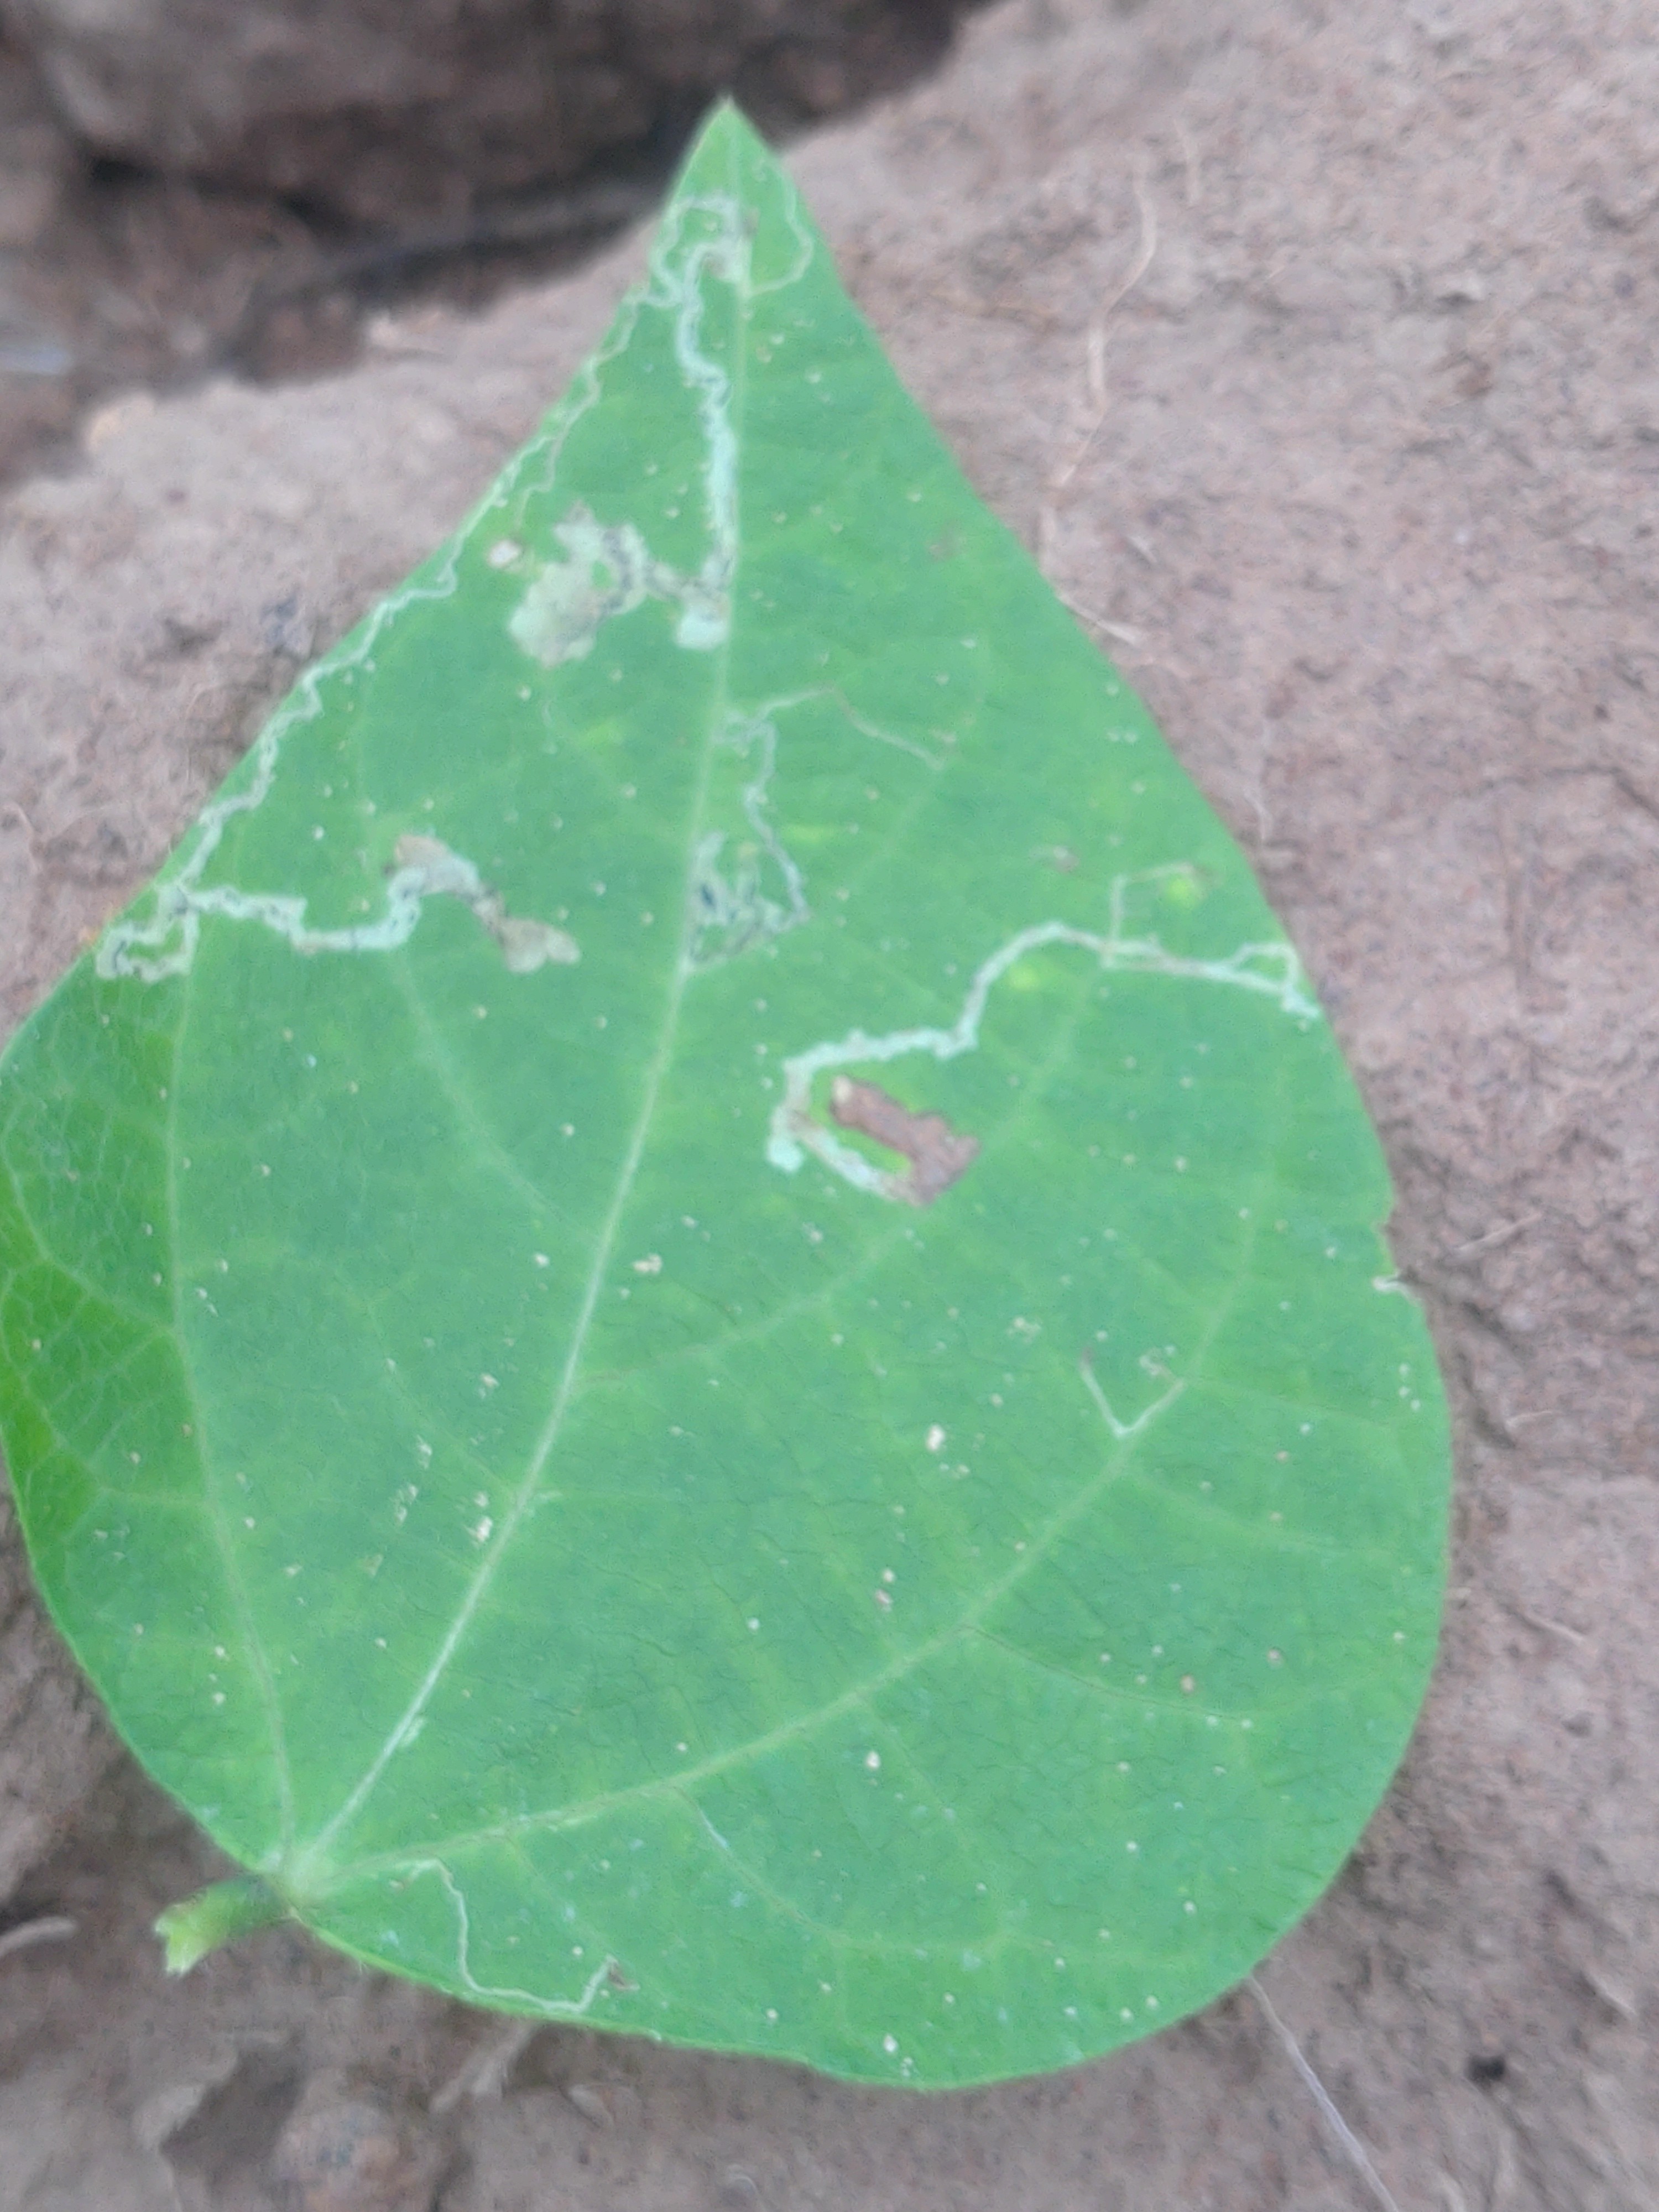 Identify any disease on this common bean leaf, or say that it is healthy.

anthracnose
